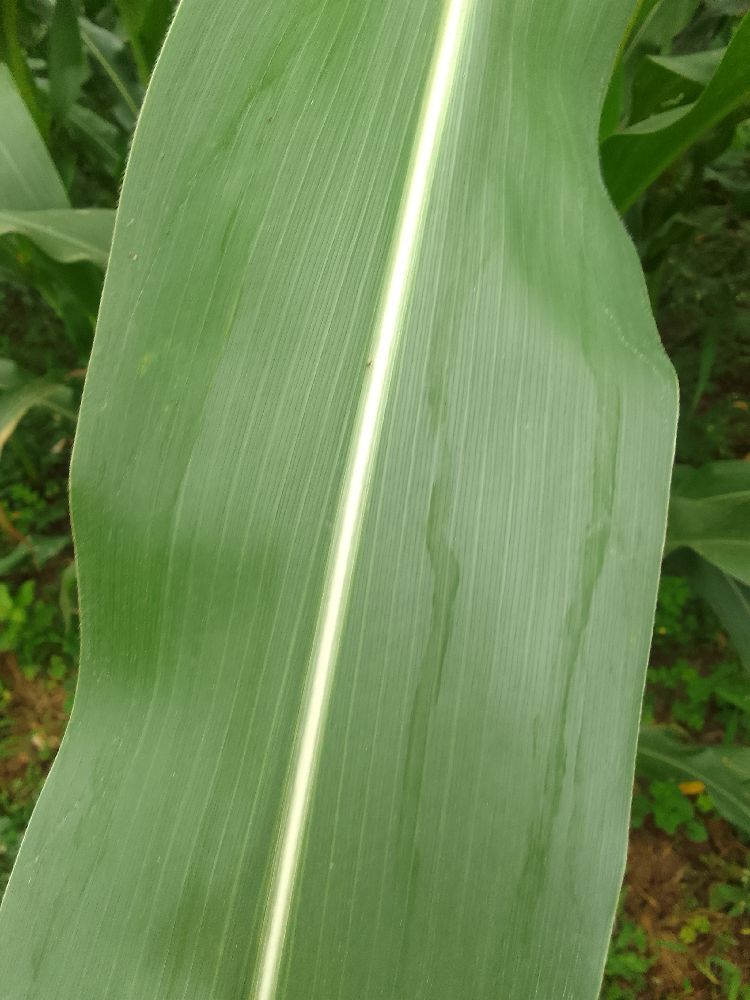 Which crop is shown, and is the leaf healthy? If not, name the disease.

maize, healthy
